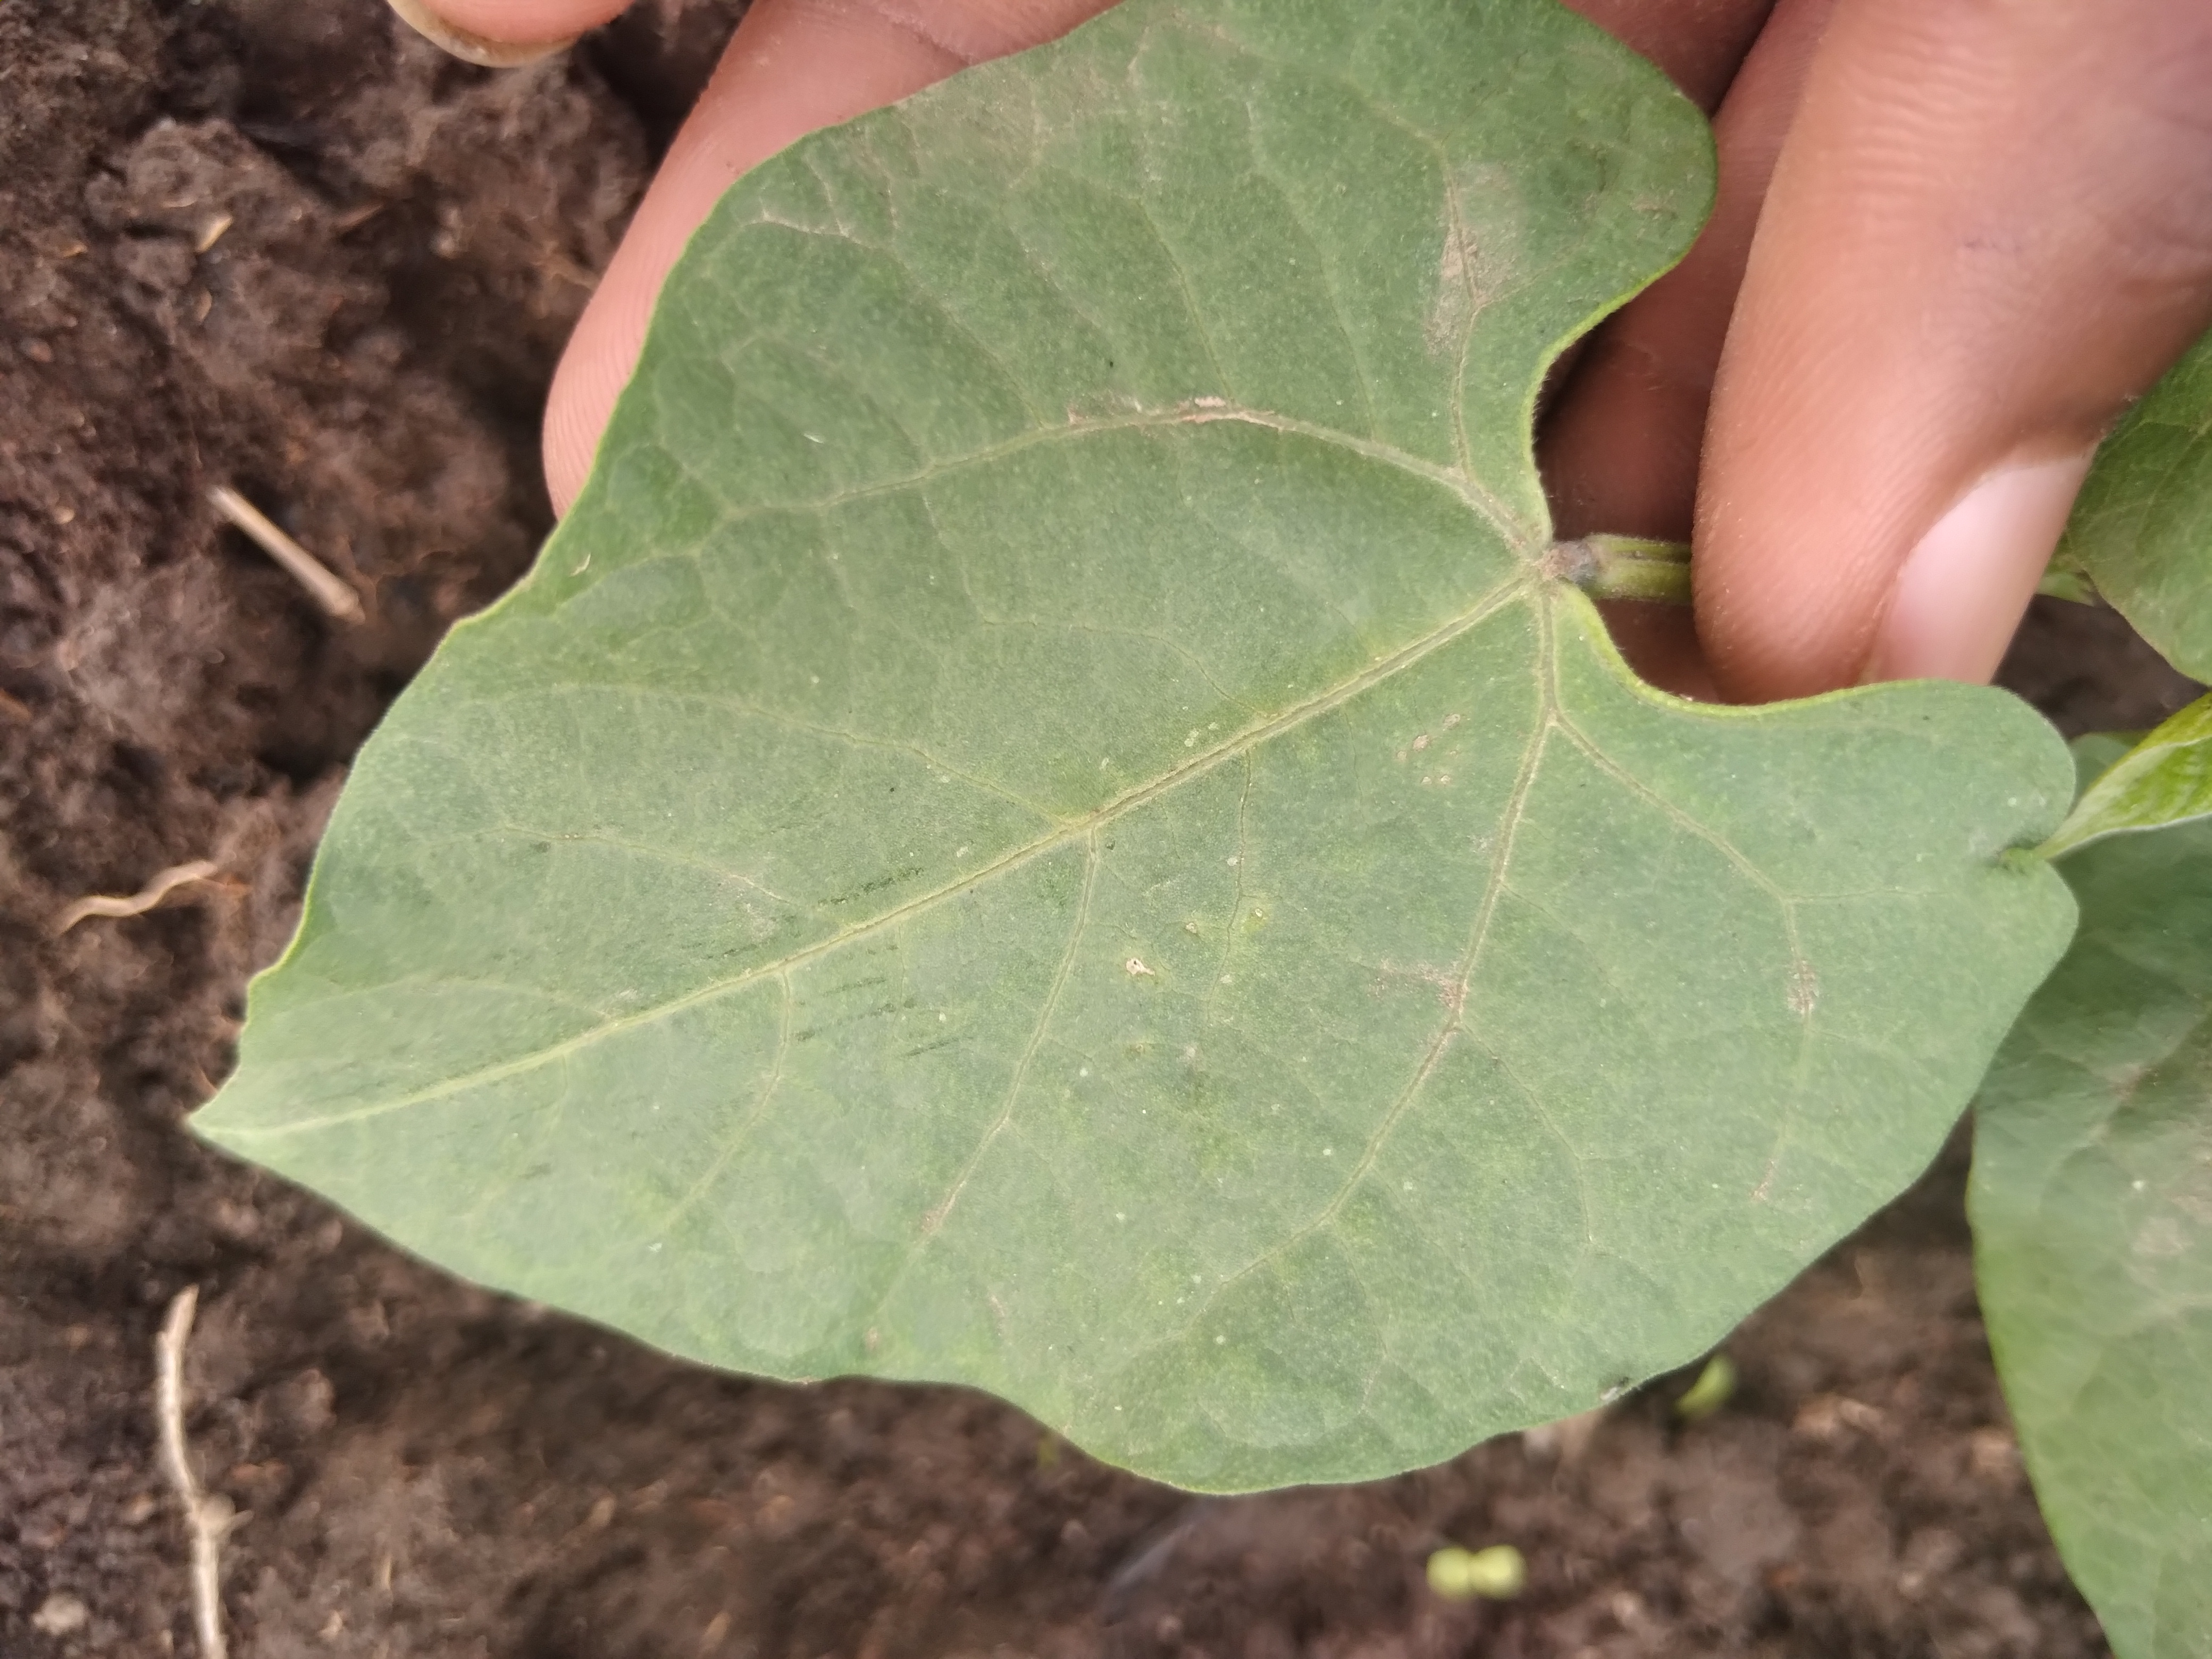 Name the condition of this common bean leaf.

healthy
